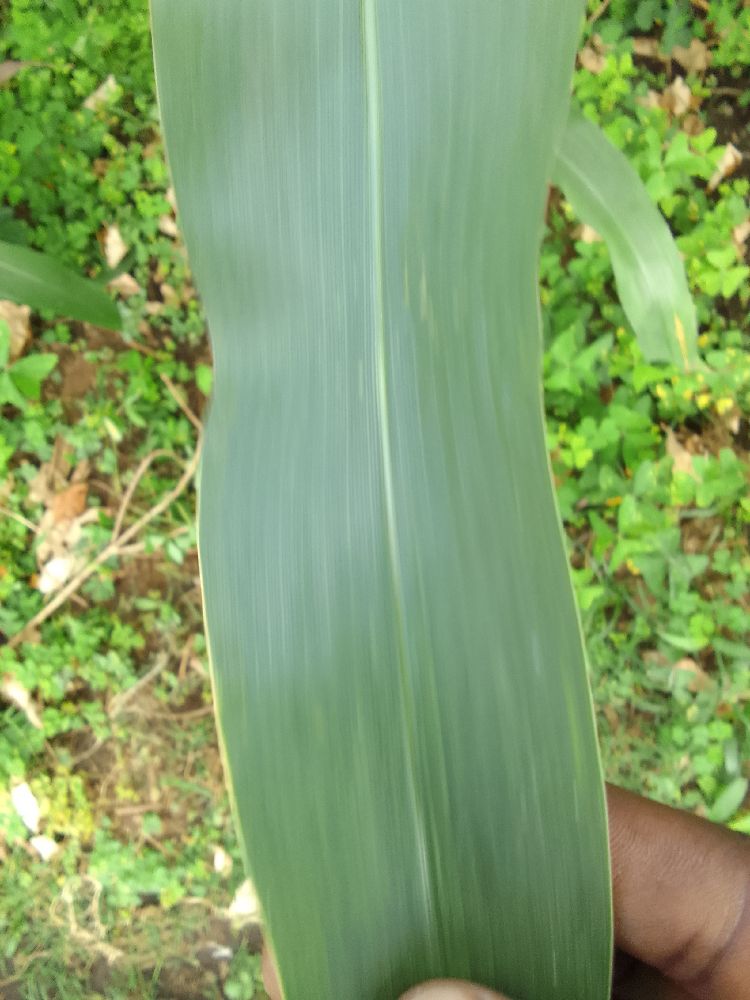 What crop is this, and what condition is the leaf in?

maize, healthy
